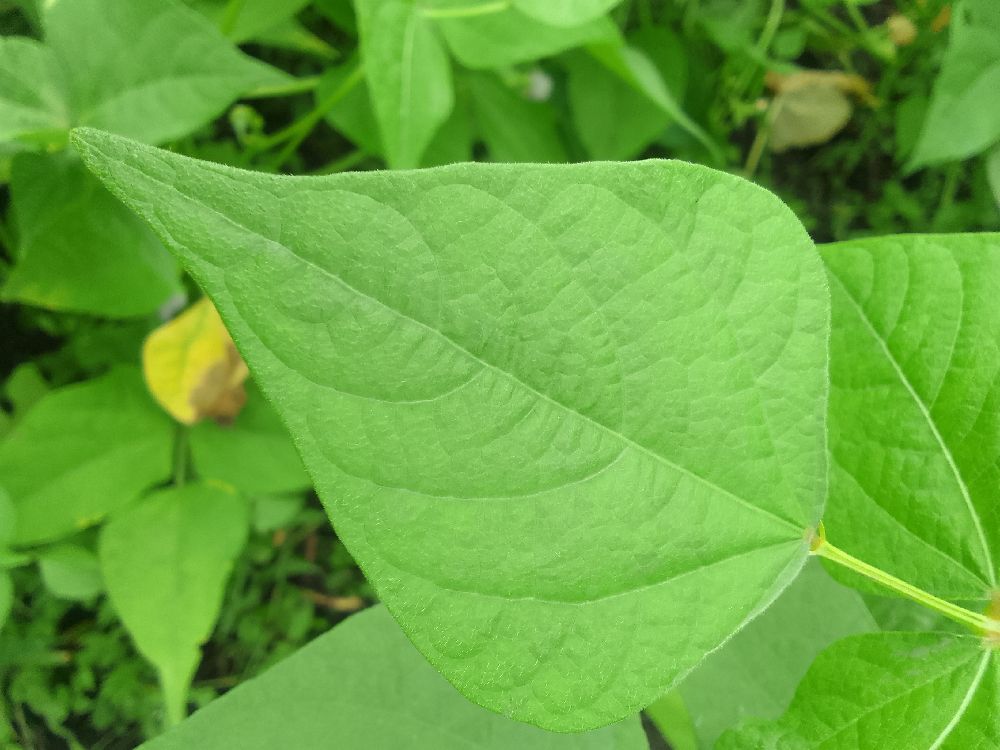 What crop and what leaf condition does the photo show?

common bean, healthy
